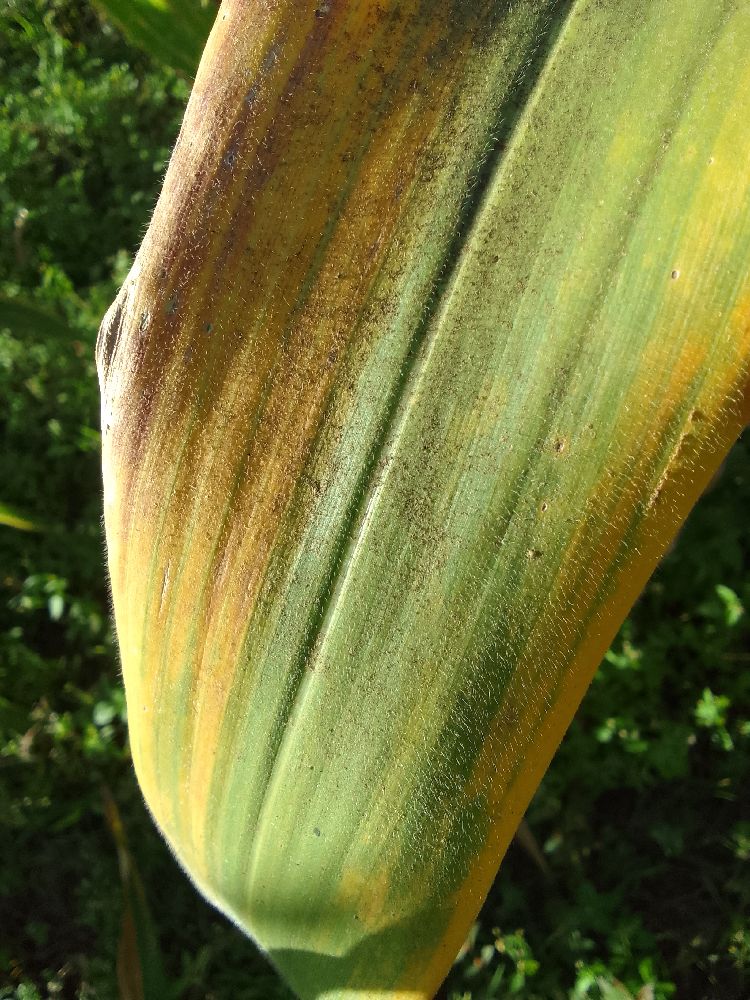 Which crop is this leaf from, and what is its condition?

maize, maize lethal necrosis
